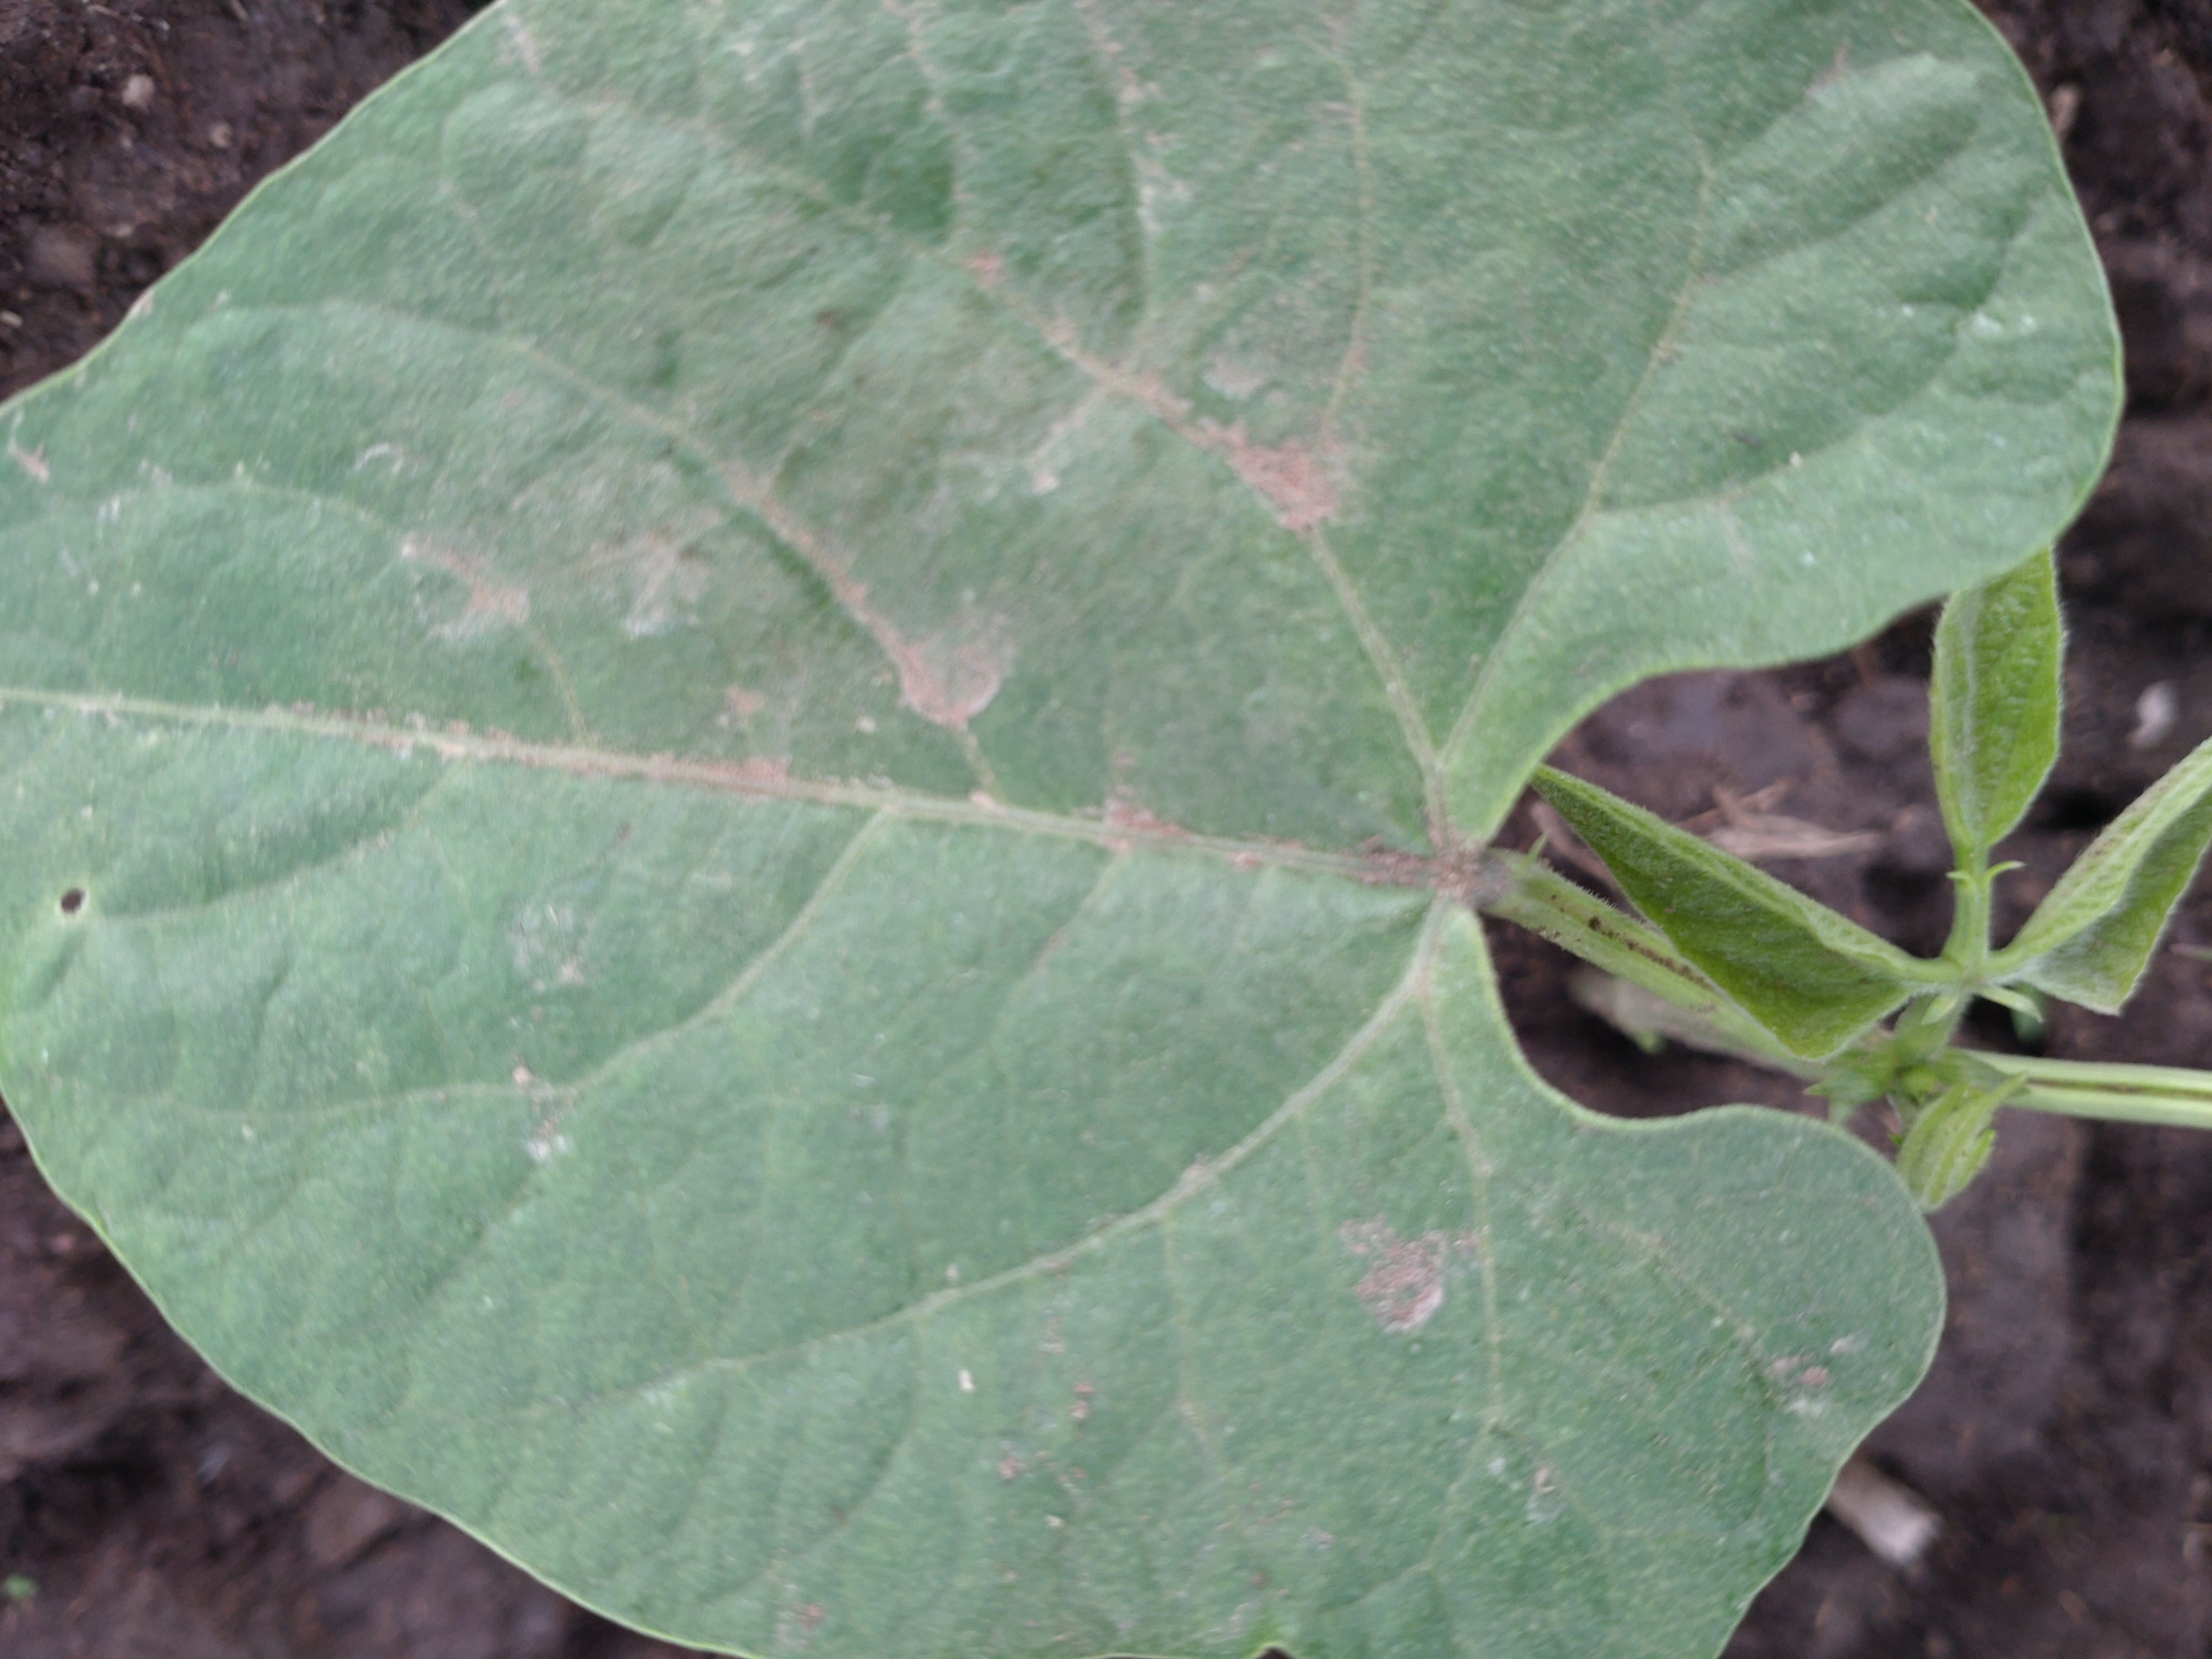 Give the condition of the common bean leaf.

healthy
